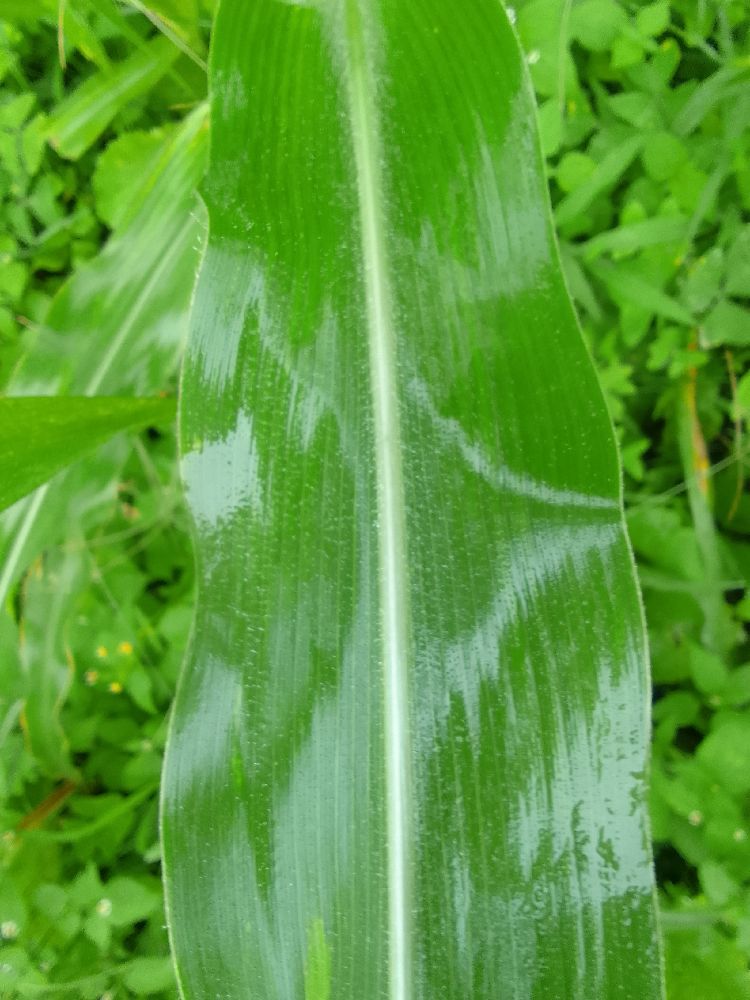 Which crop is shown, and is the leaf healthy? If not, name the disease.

maize, healthy
